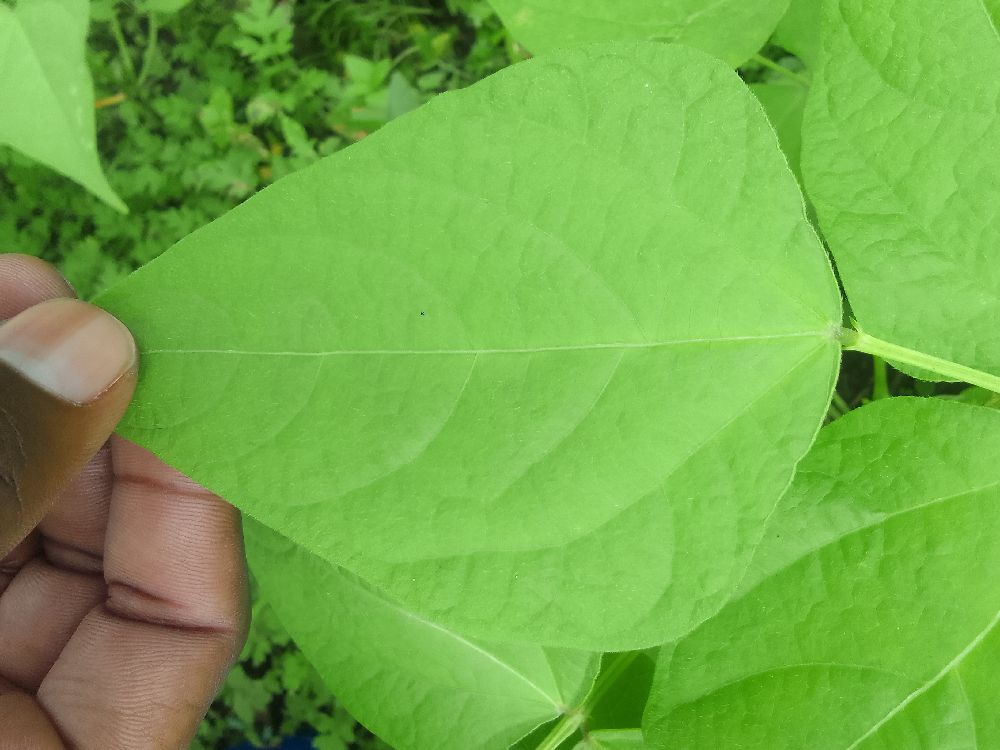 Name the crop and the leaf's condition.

common bean, healthy
